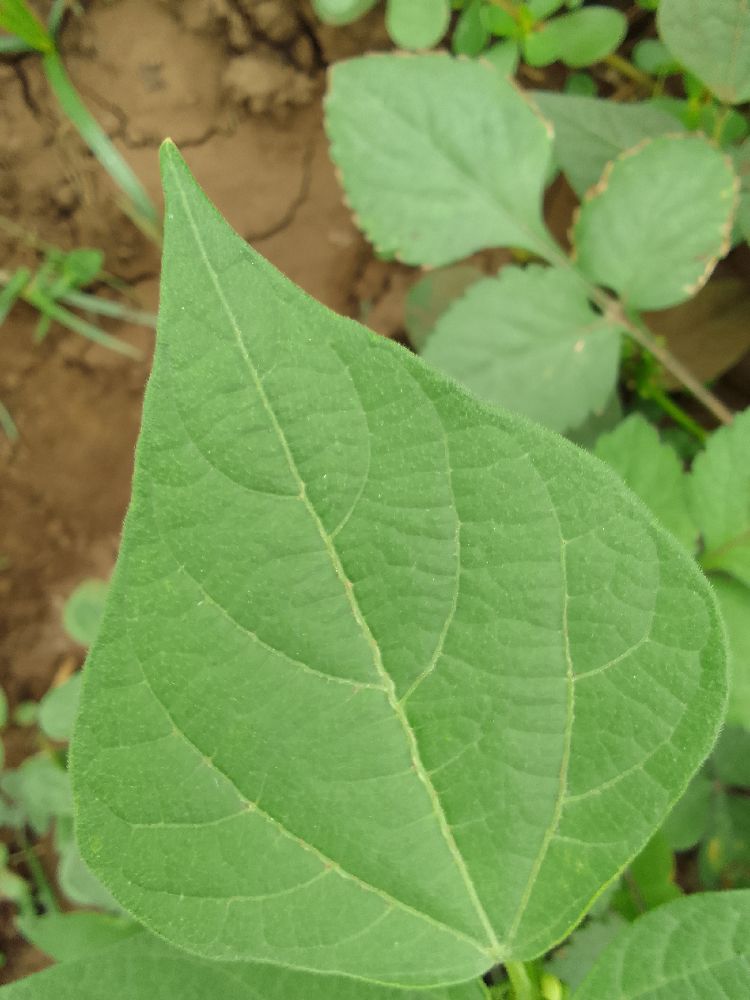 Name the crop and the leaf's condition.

common bean, healthy
